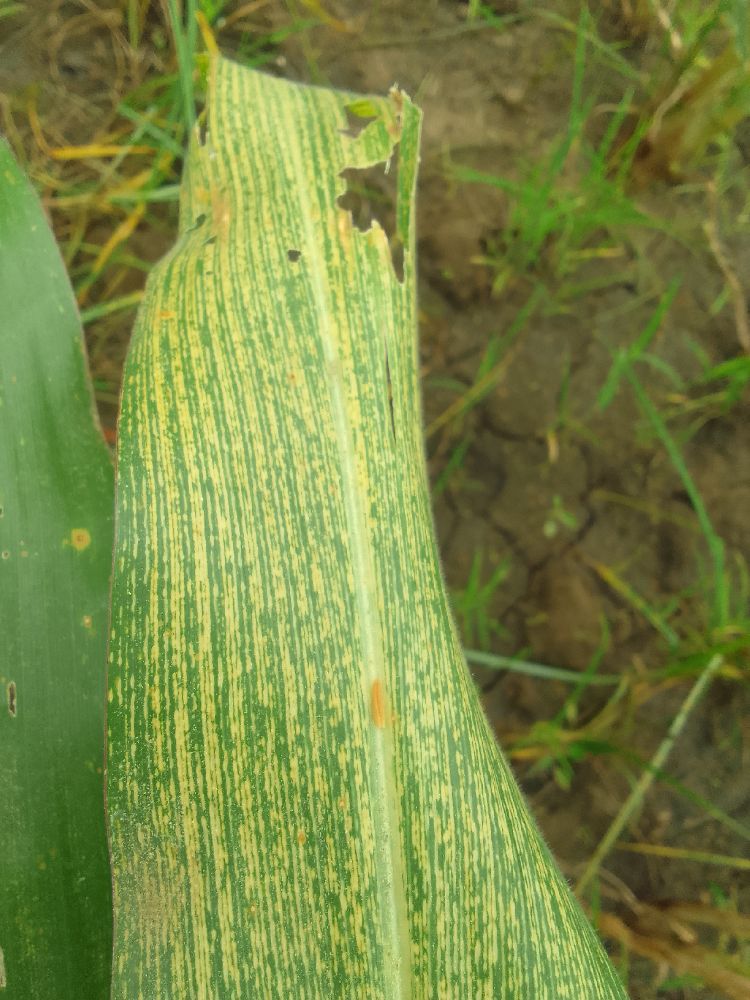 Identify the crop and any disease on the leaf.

maize, maize streak virus
